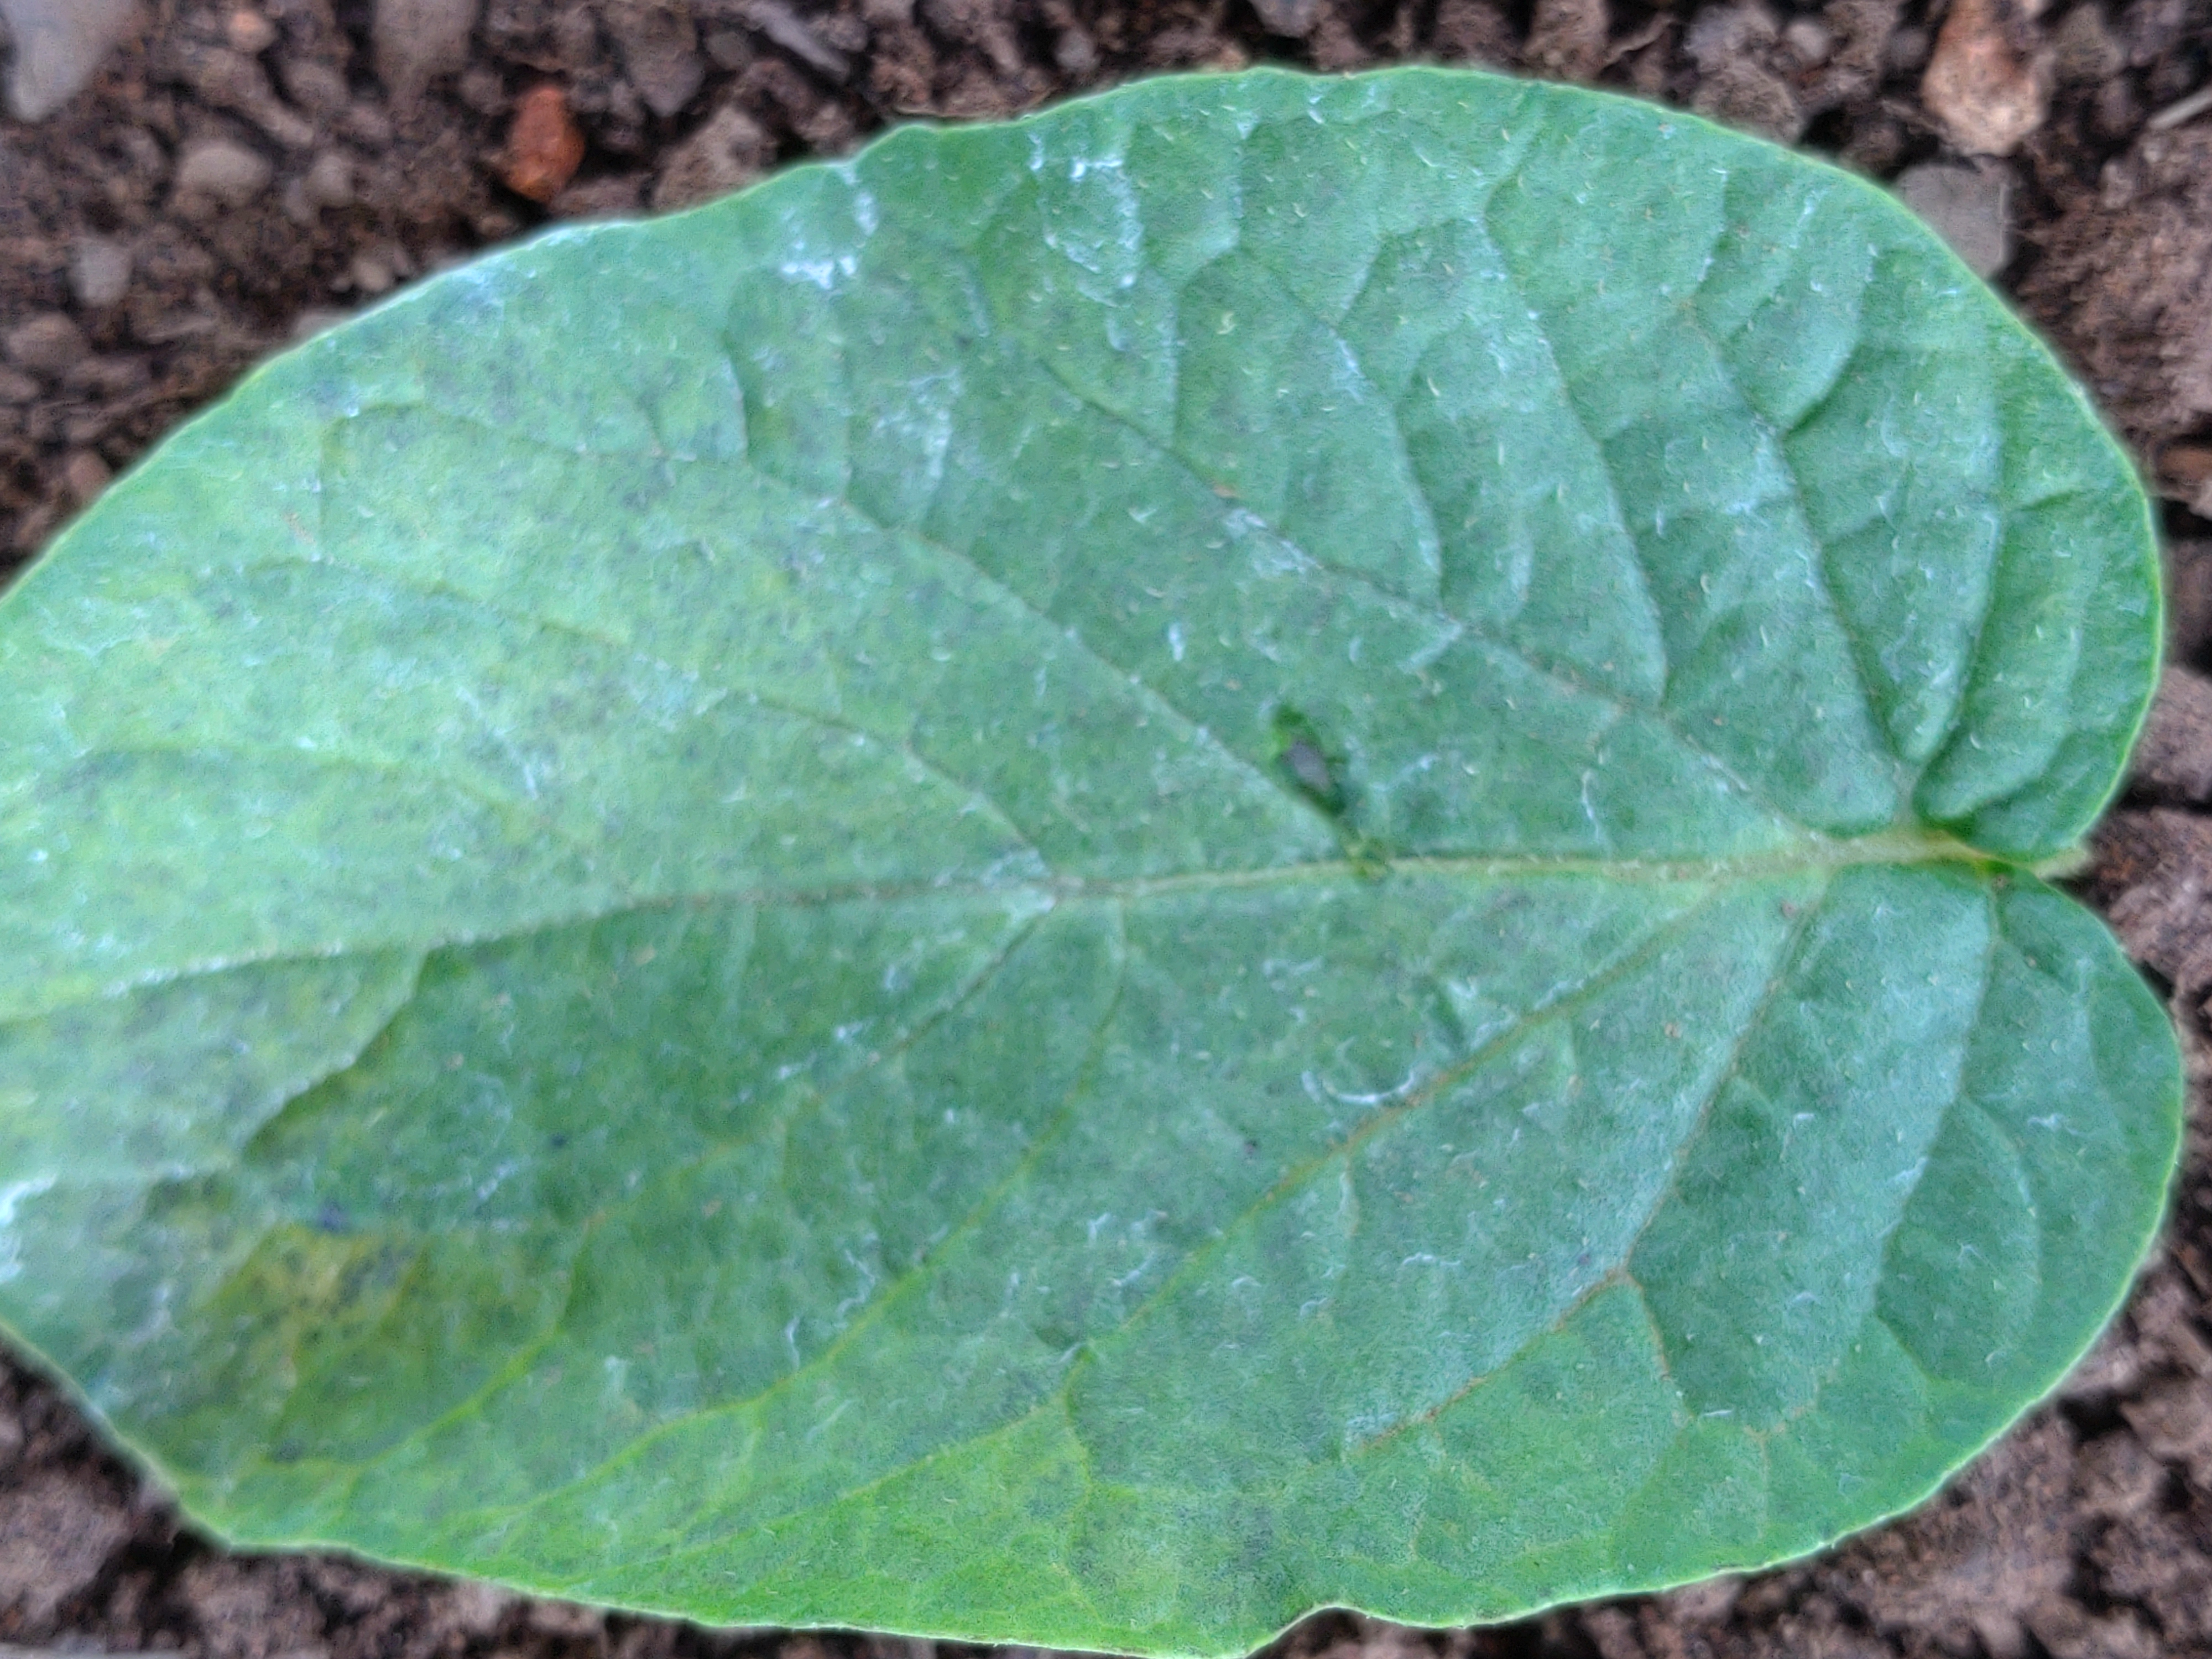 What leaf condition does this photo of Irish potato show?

early blight
